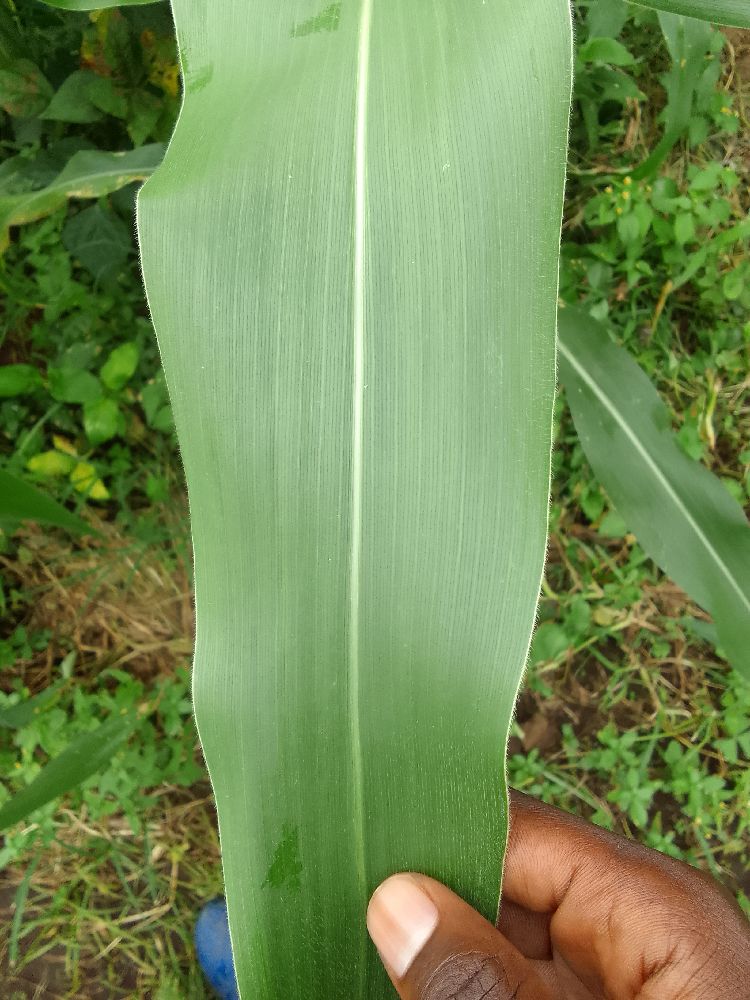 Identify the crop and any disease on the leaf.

maize, healthy
